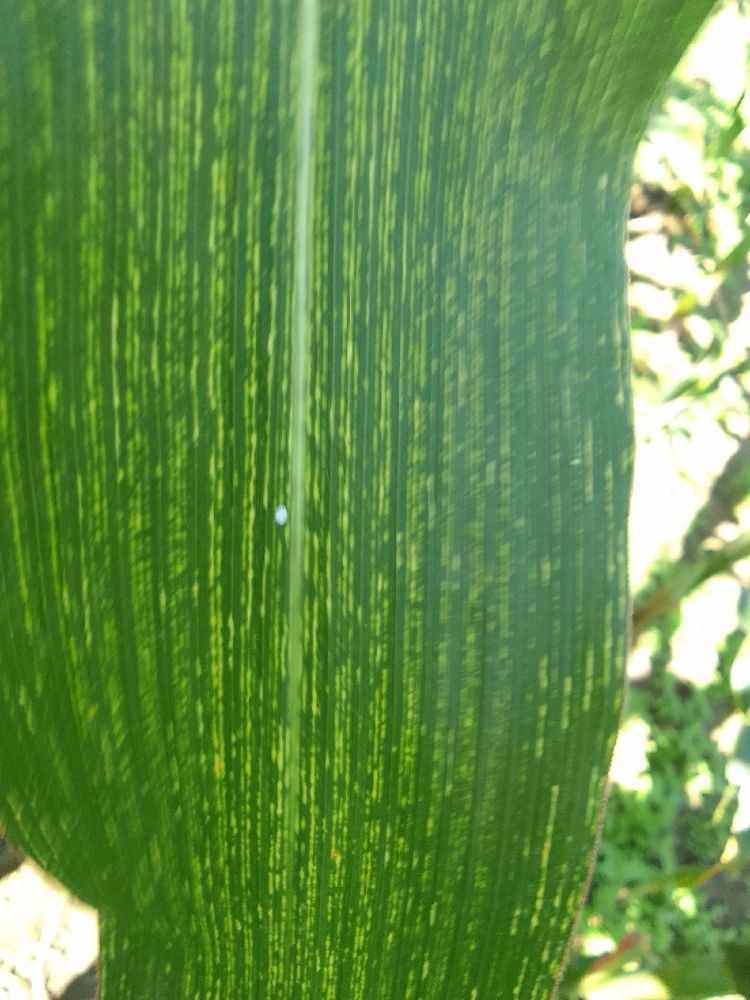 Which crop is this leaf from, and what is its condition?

maize, maize streak virus
